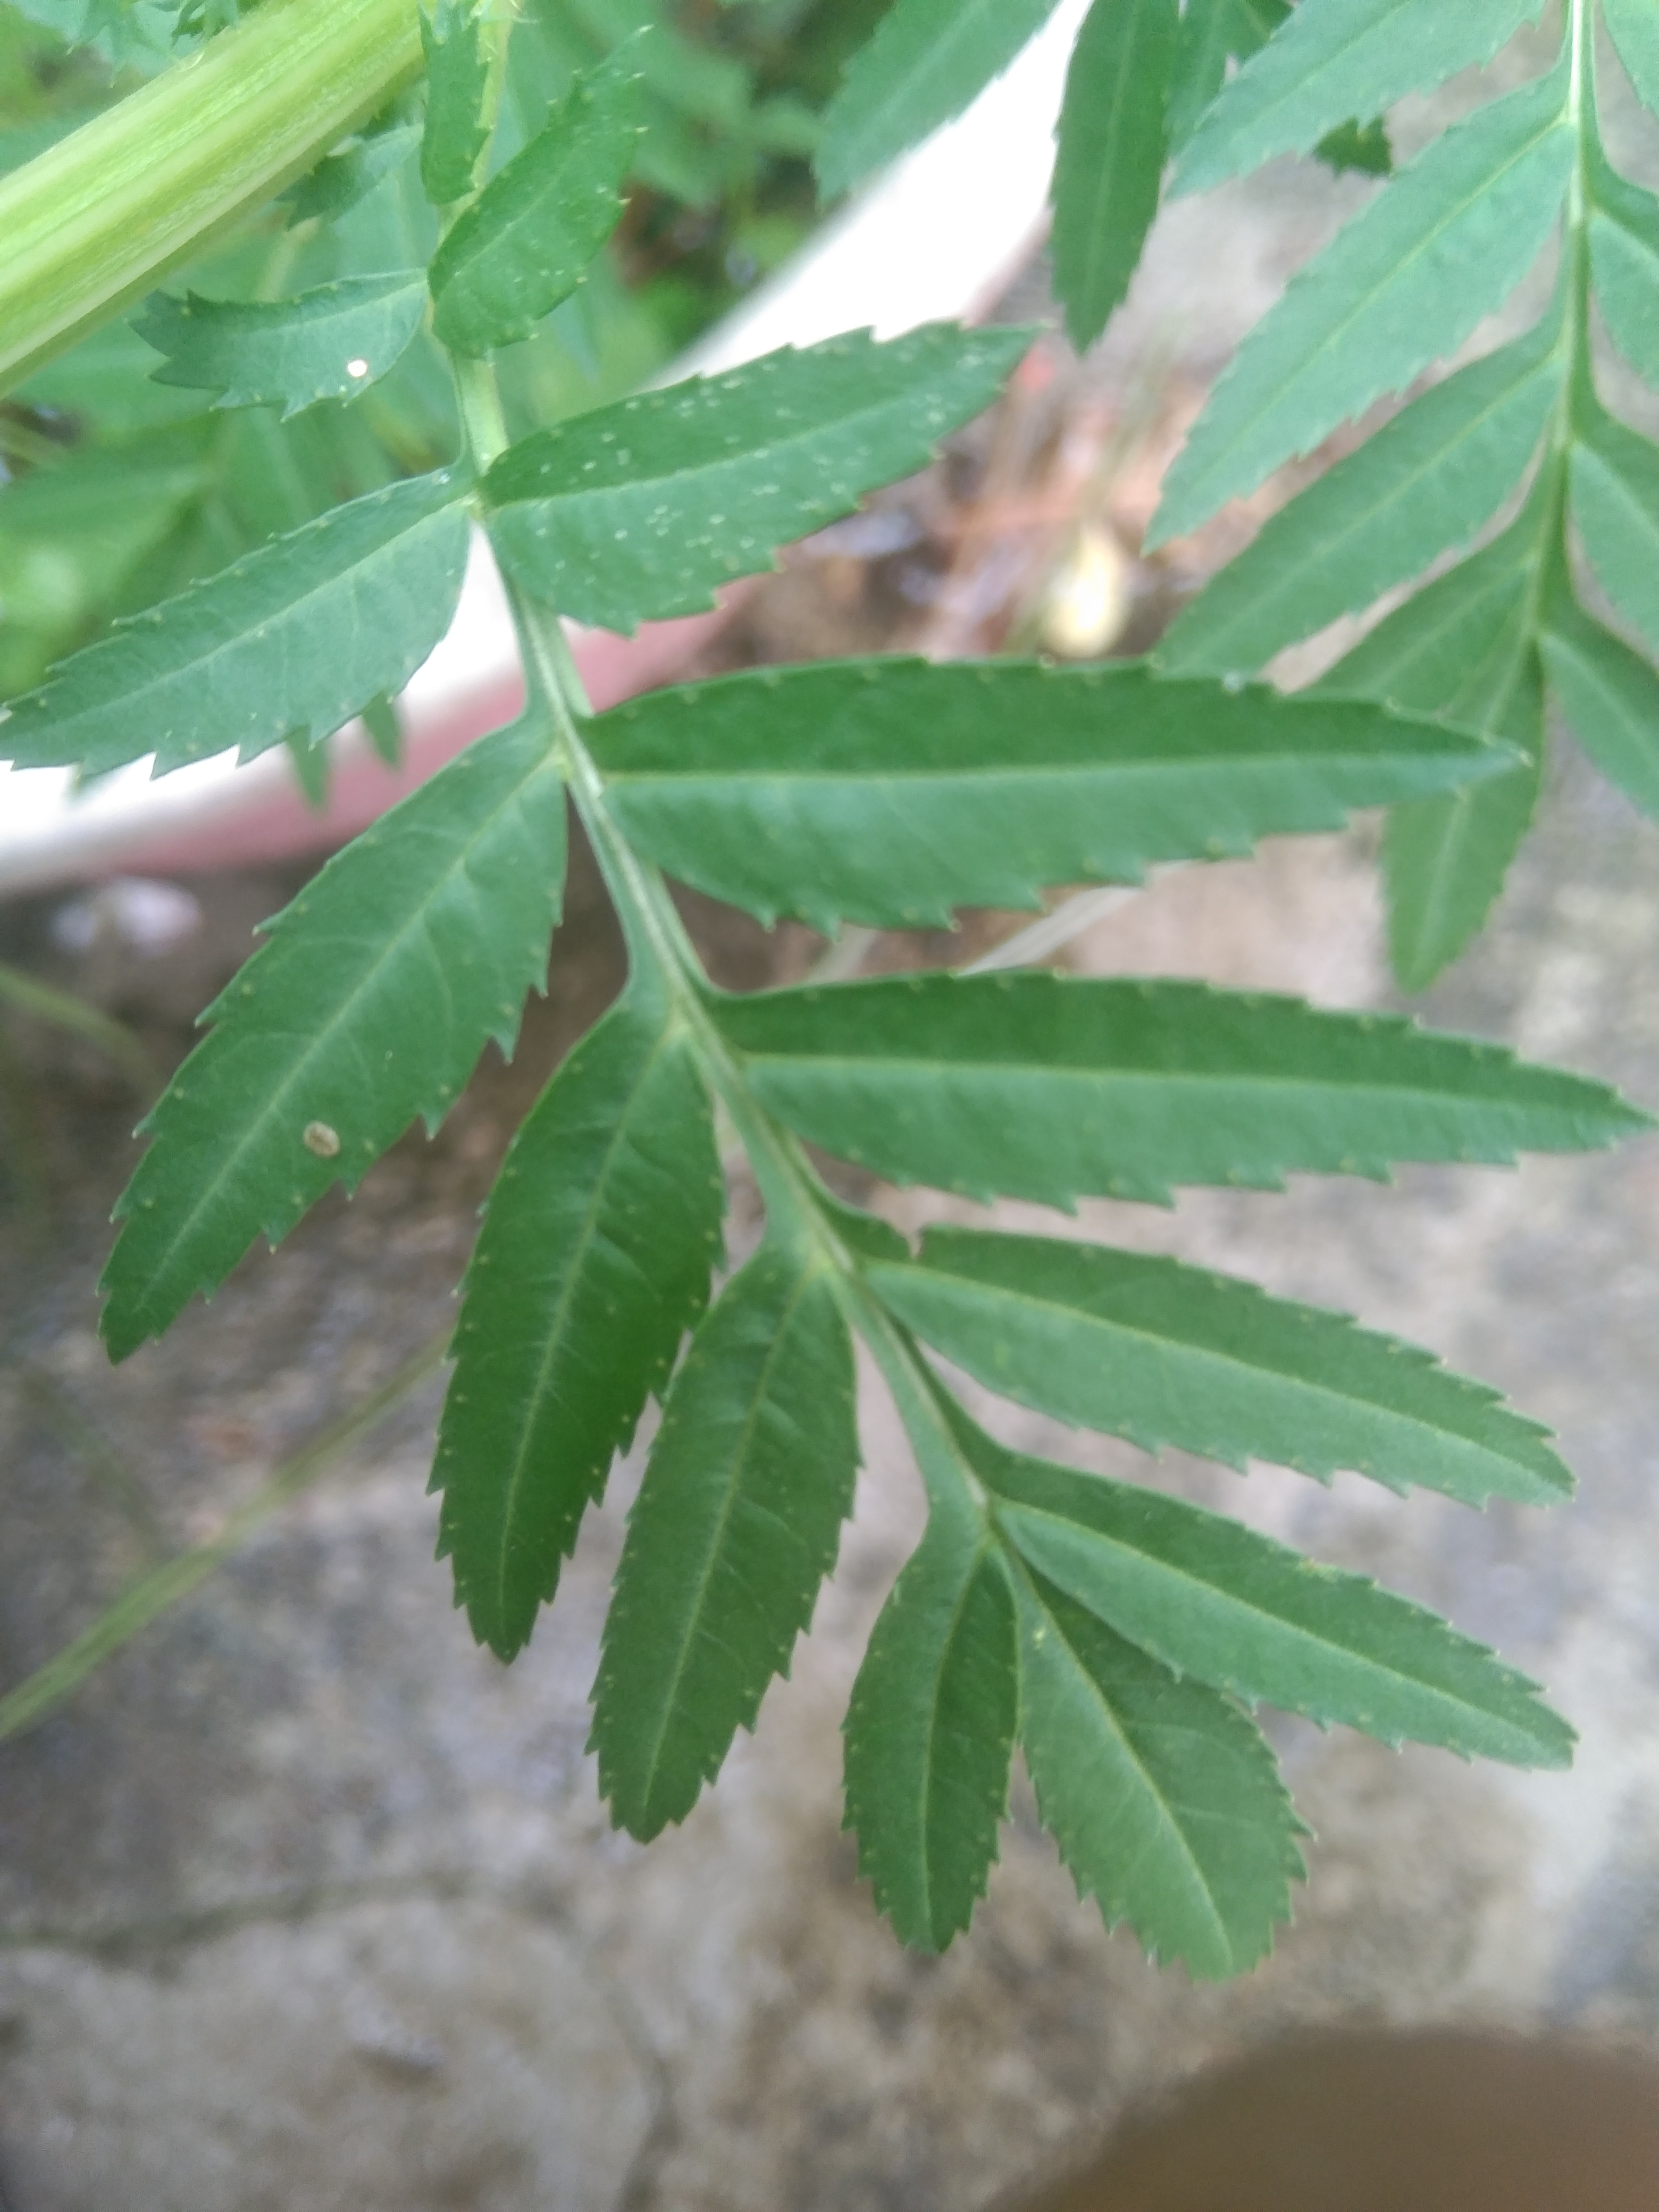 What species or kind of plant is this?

marigold
